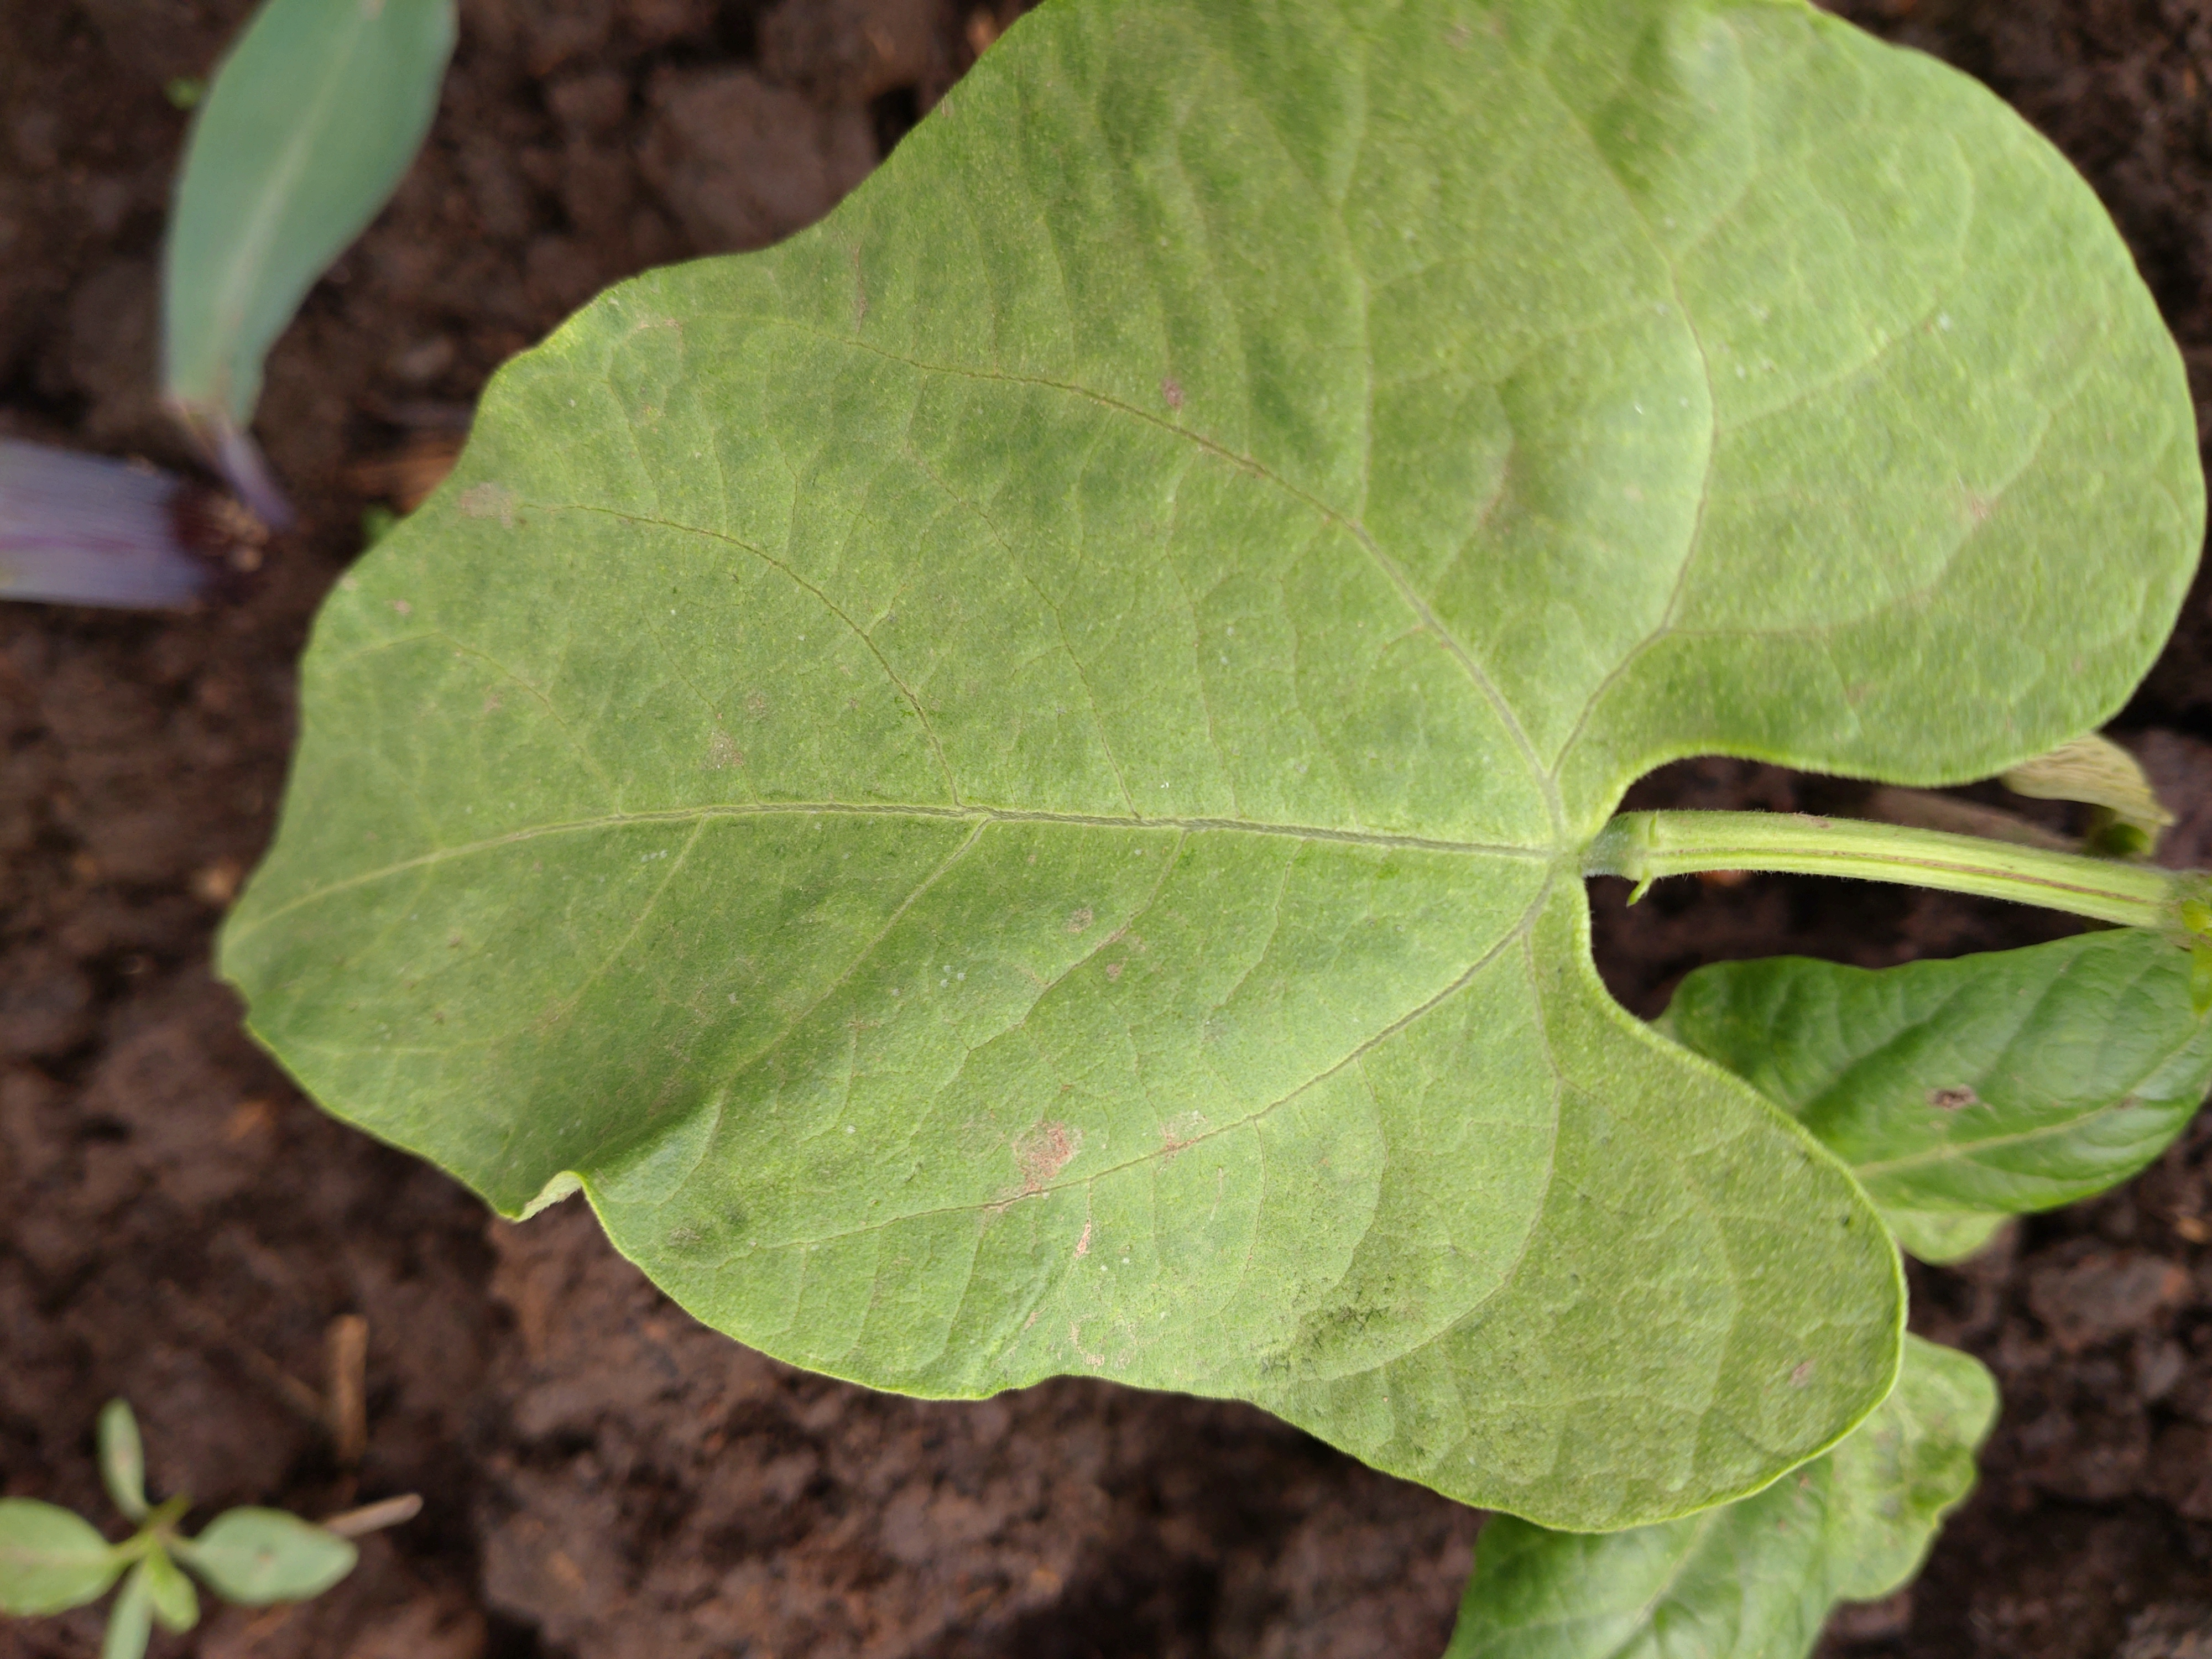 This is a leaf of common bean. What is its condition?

healthy
